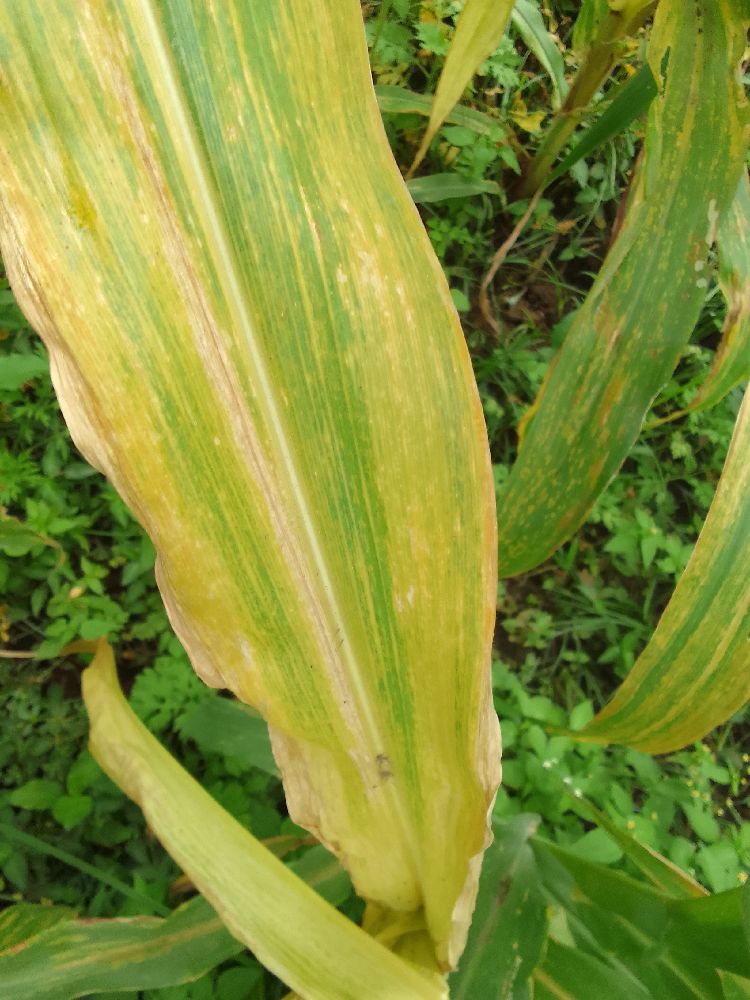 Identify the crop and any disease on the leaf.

maize, maize lethal necrosis
